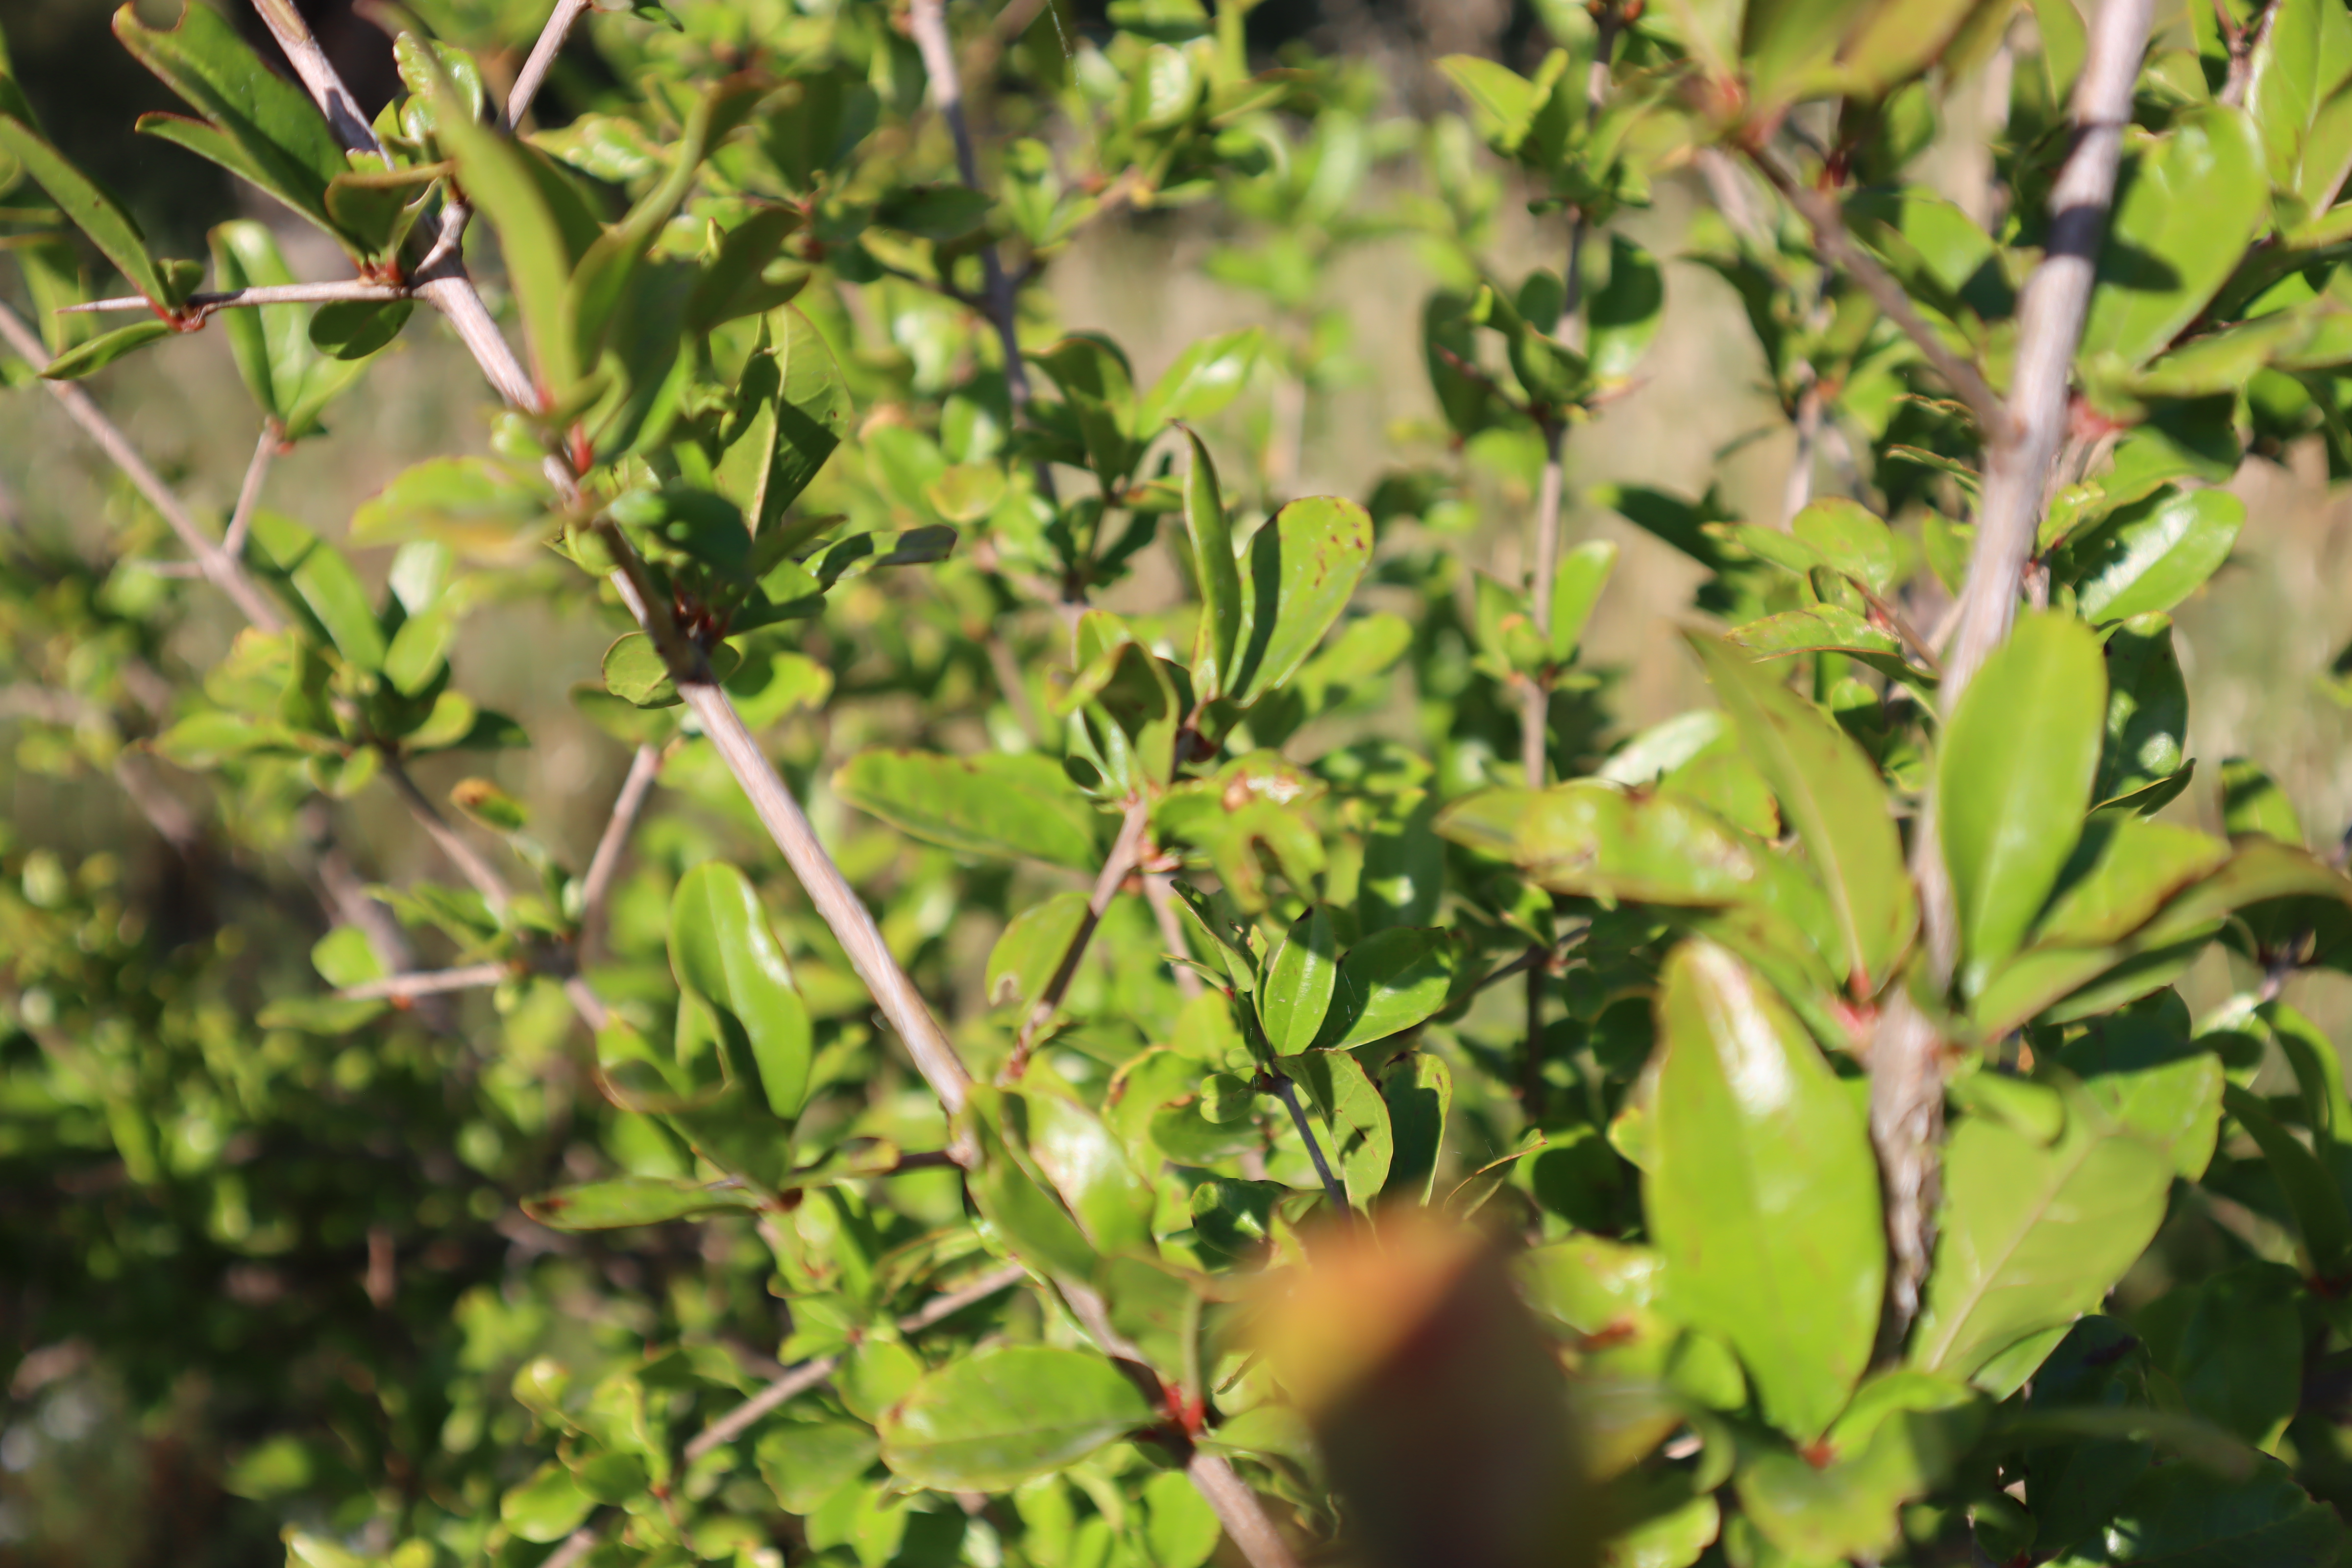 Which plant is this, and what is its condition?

pomegranate, healthy
